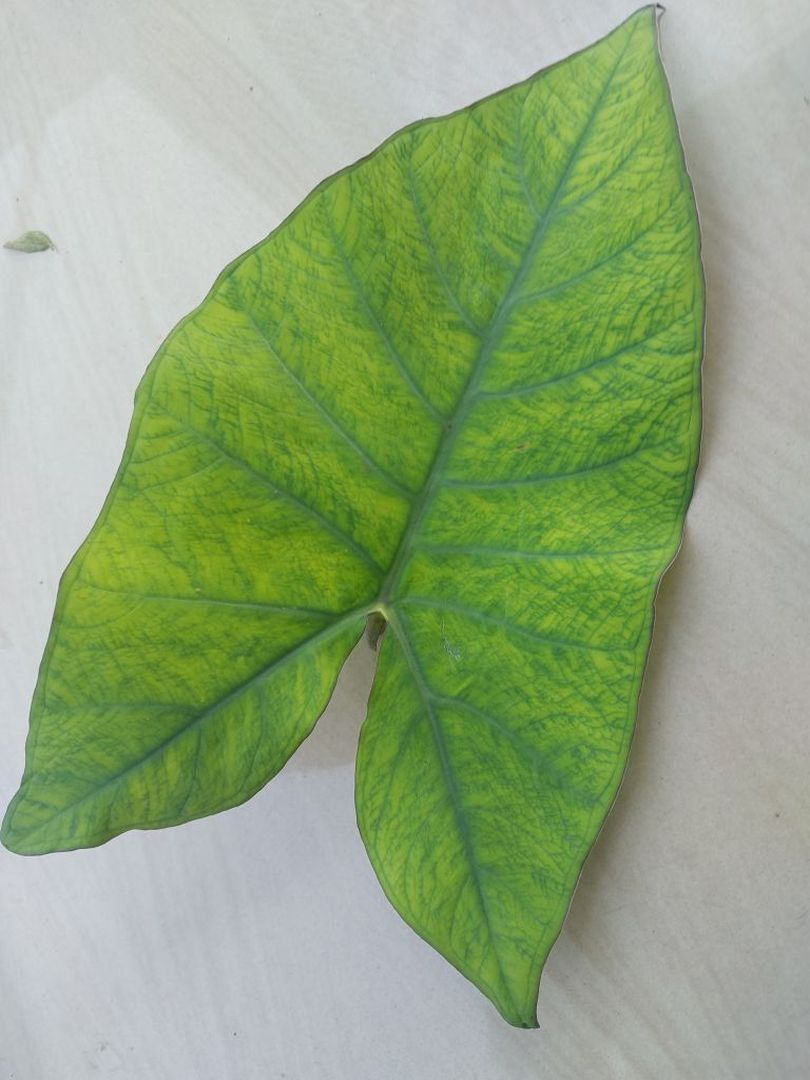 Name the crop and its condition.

taro, mosaic
